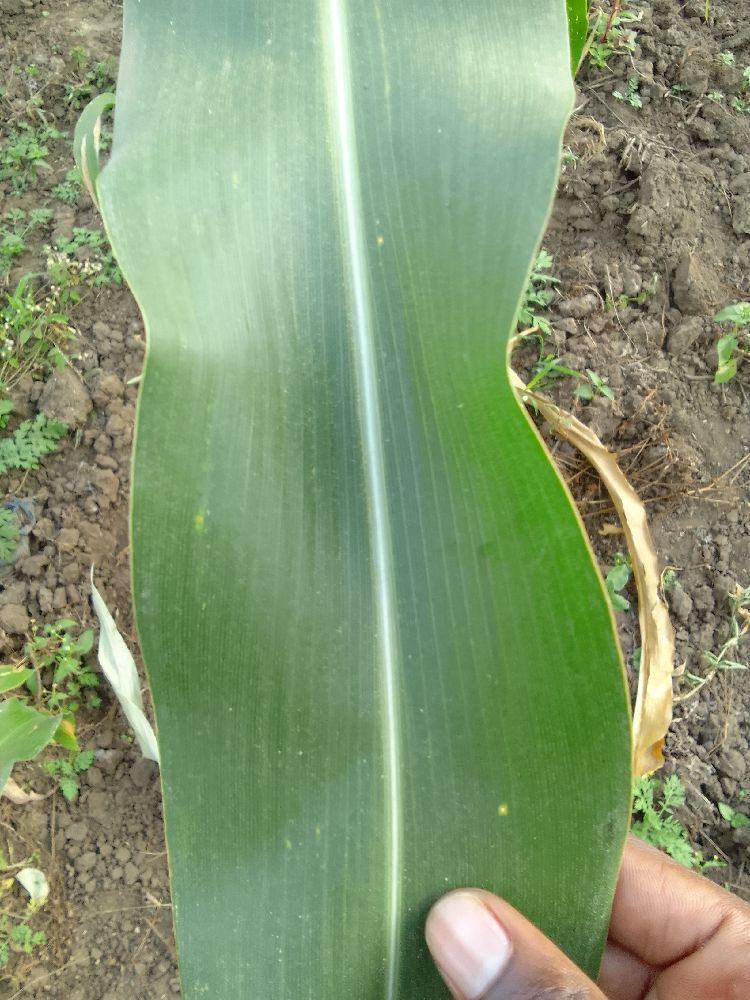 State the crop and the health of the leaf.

maize, healthy
